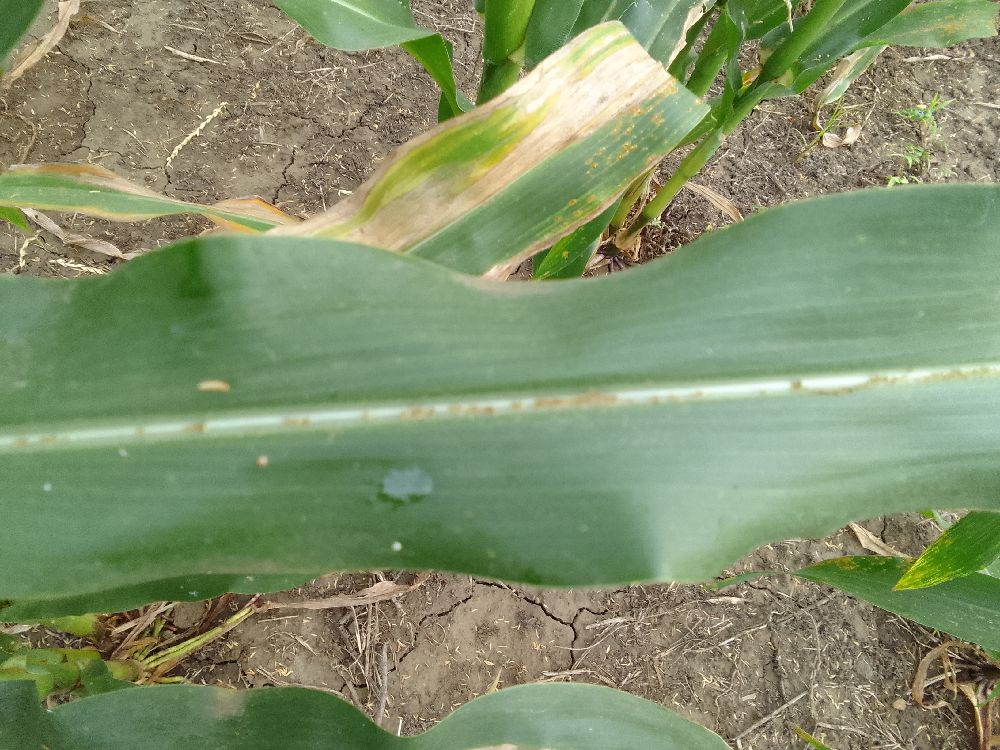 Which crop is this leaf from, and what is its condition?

maize, healthy
